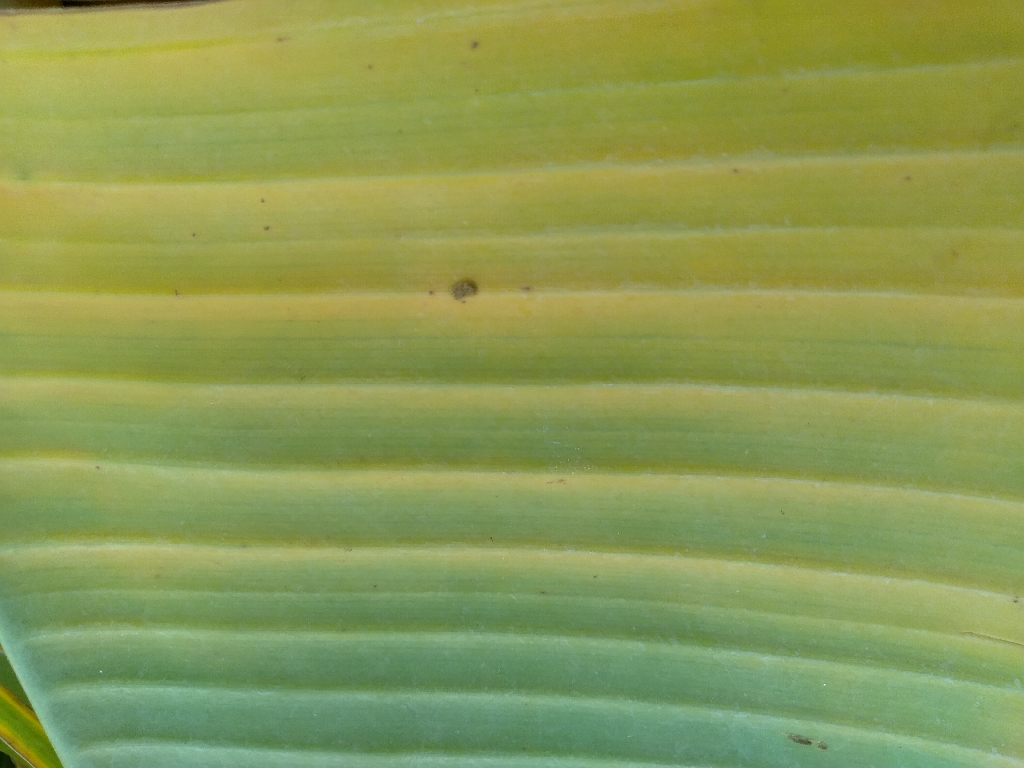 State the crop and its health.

banana, fusarium wilt race 1
